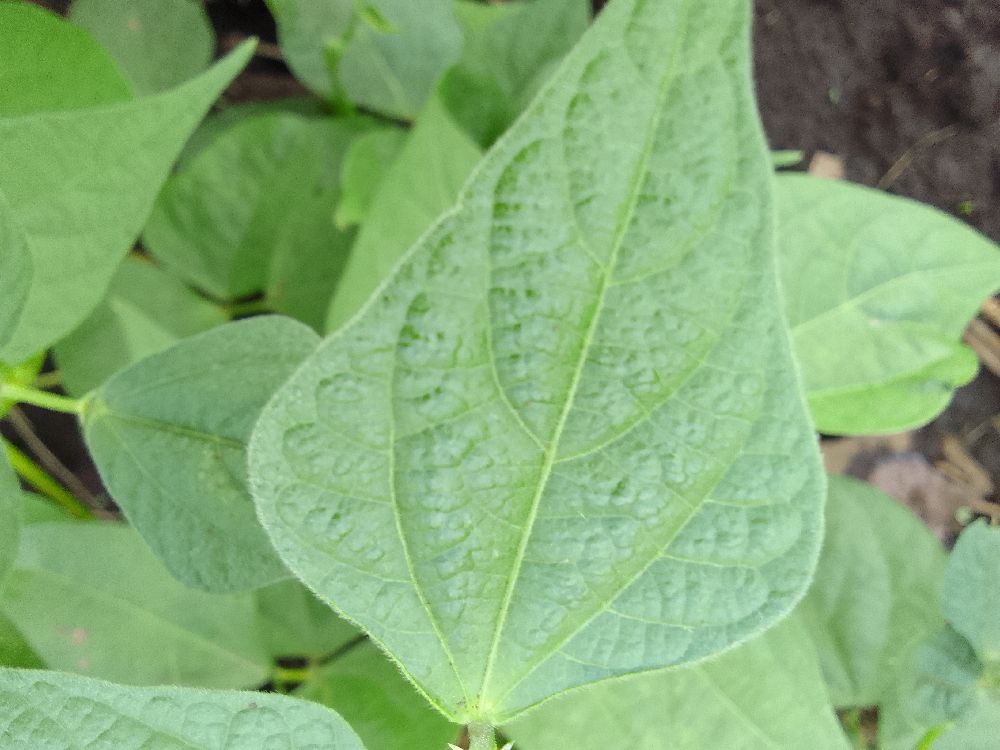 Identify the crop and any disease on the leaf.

common bean, healthy
